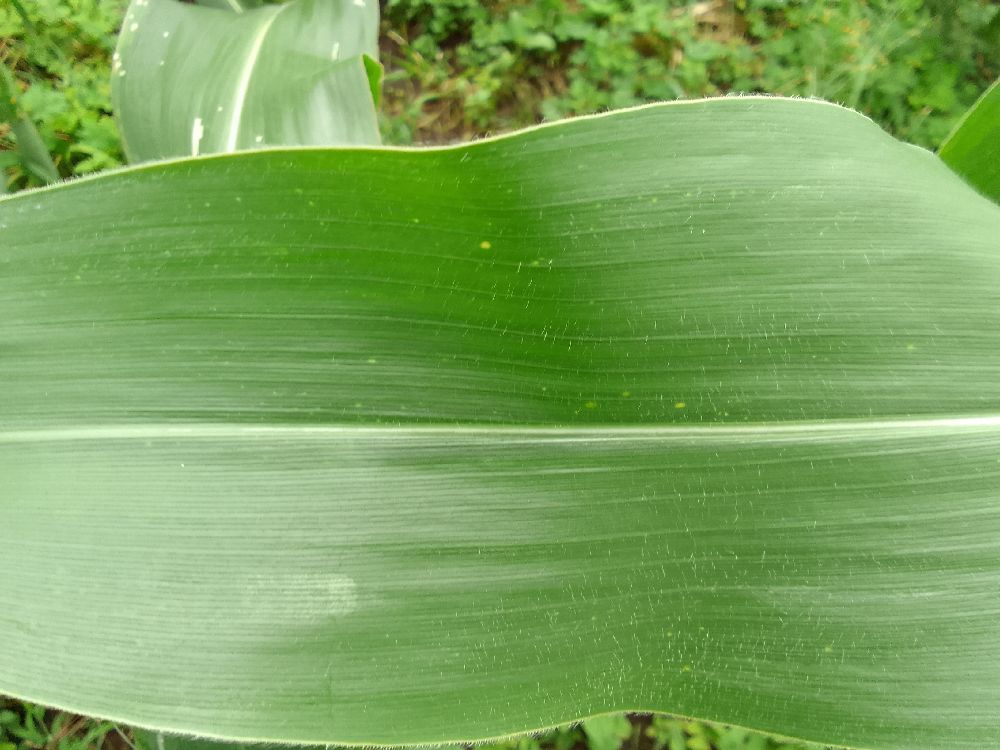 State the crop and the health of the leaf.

maize, healthy
